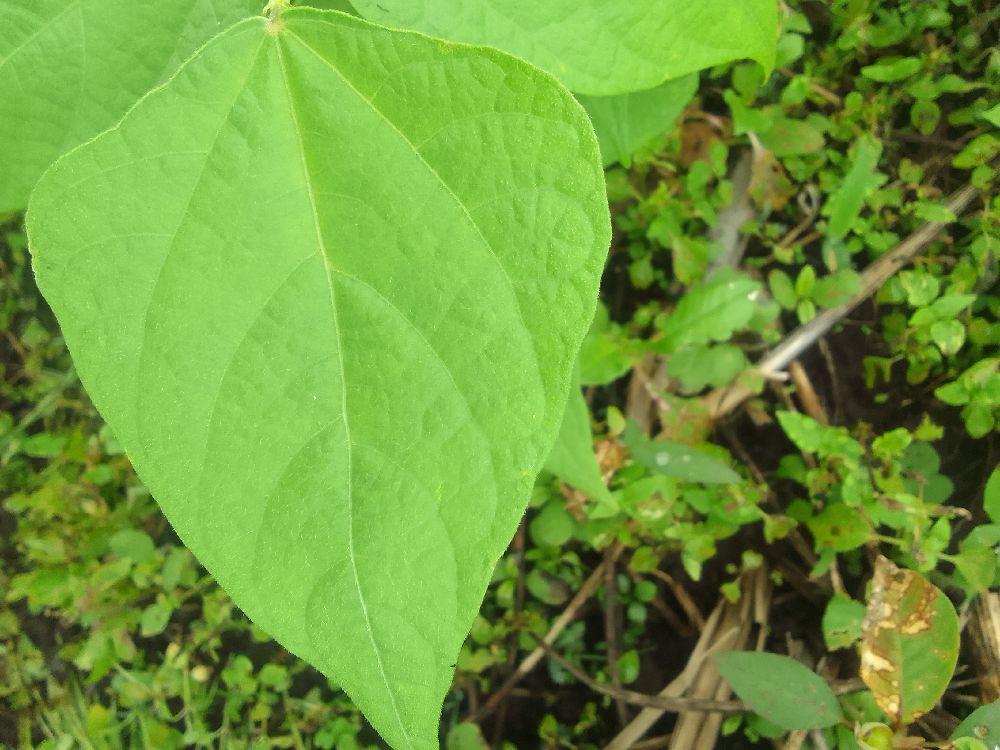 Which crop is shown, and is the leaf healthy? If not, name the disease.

common bean, healthy
